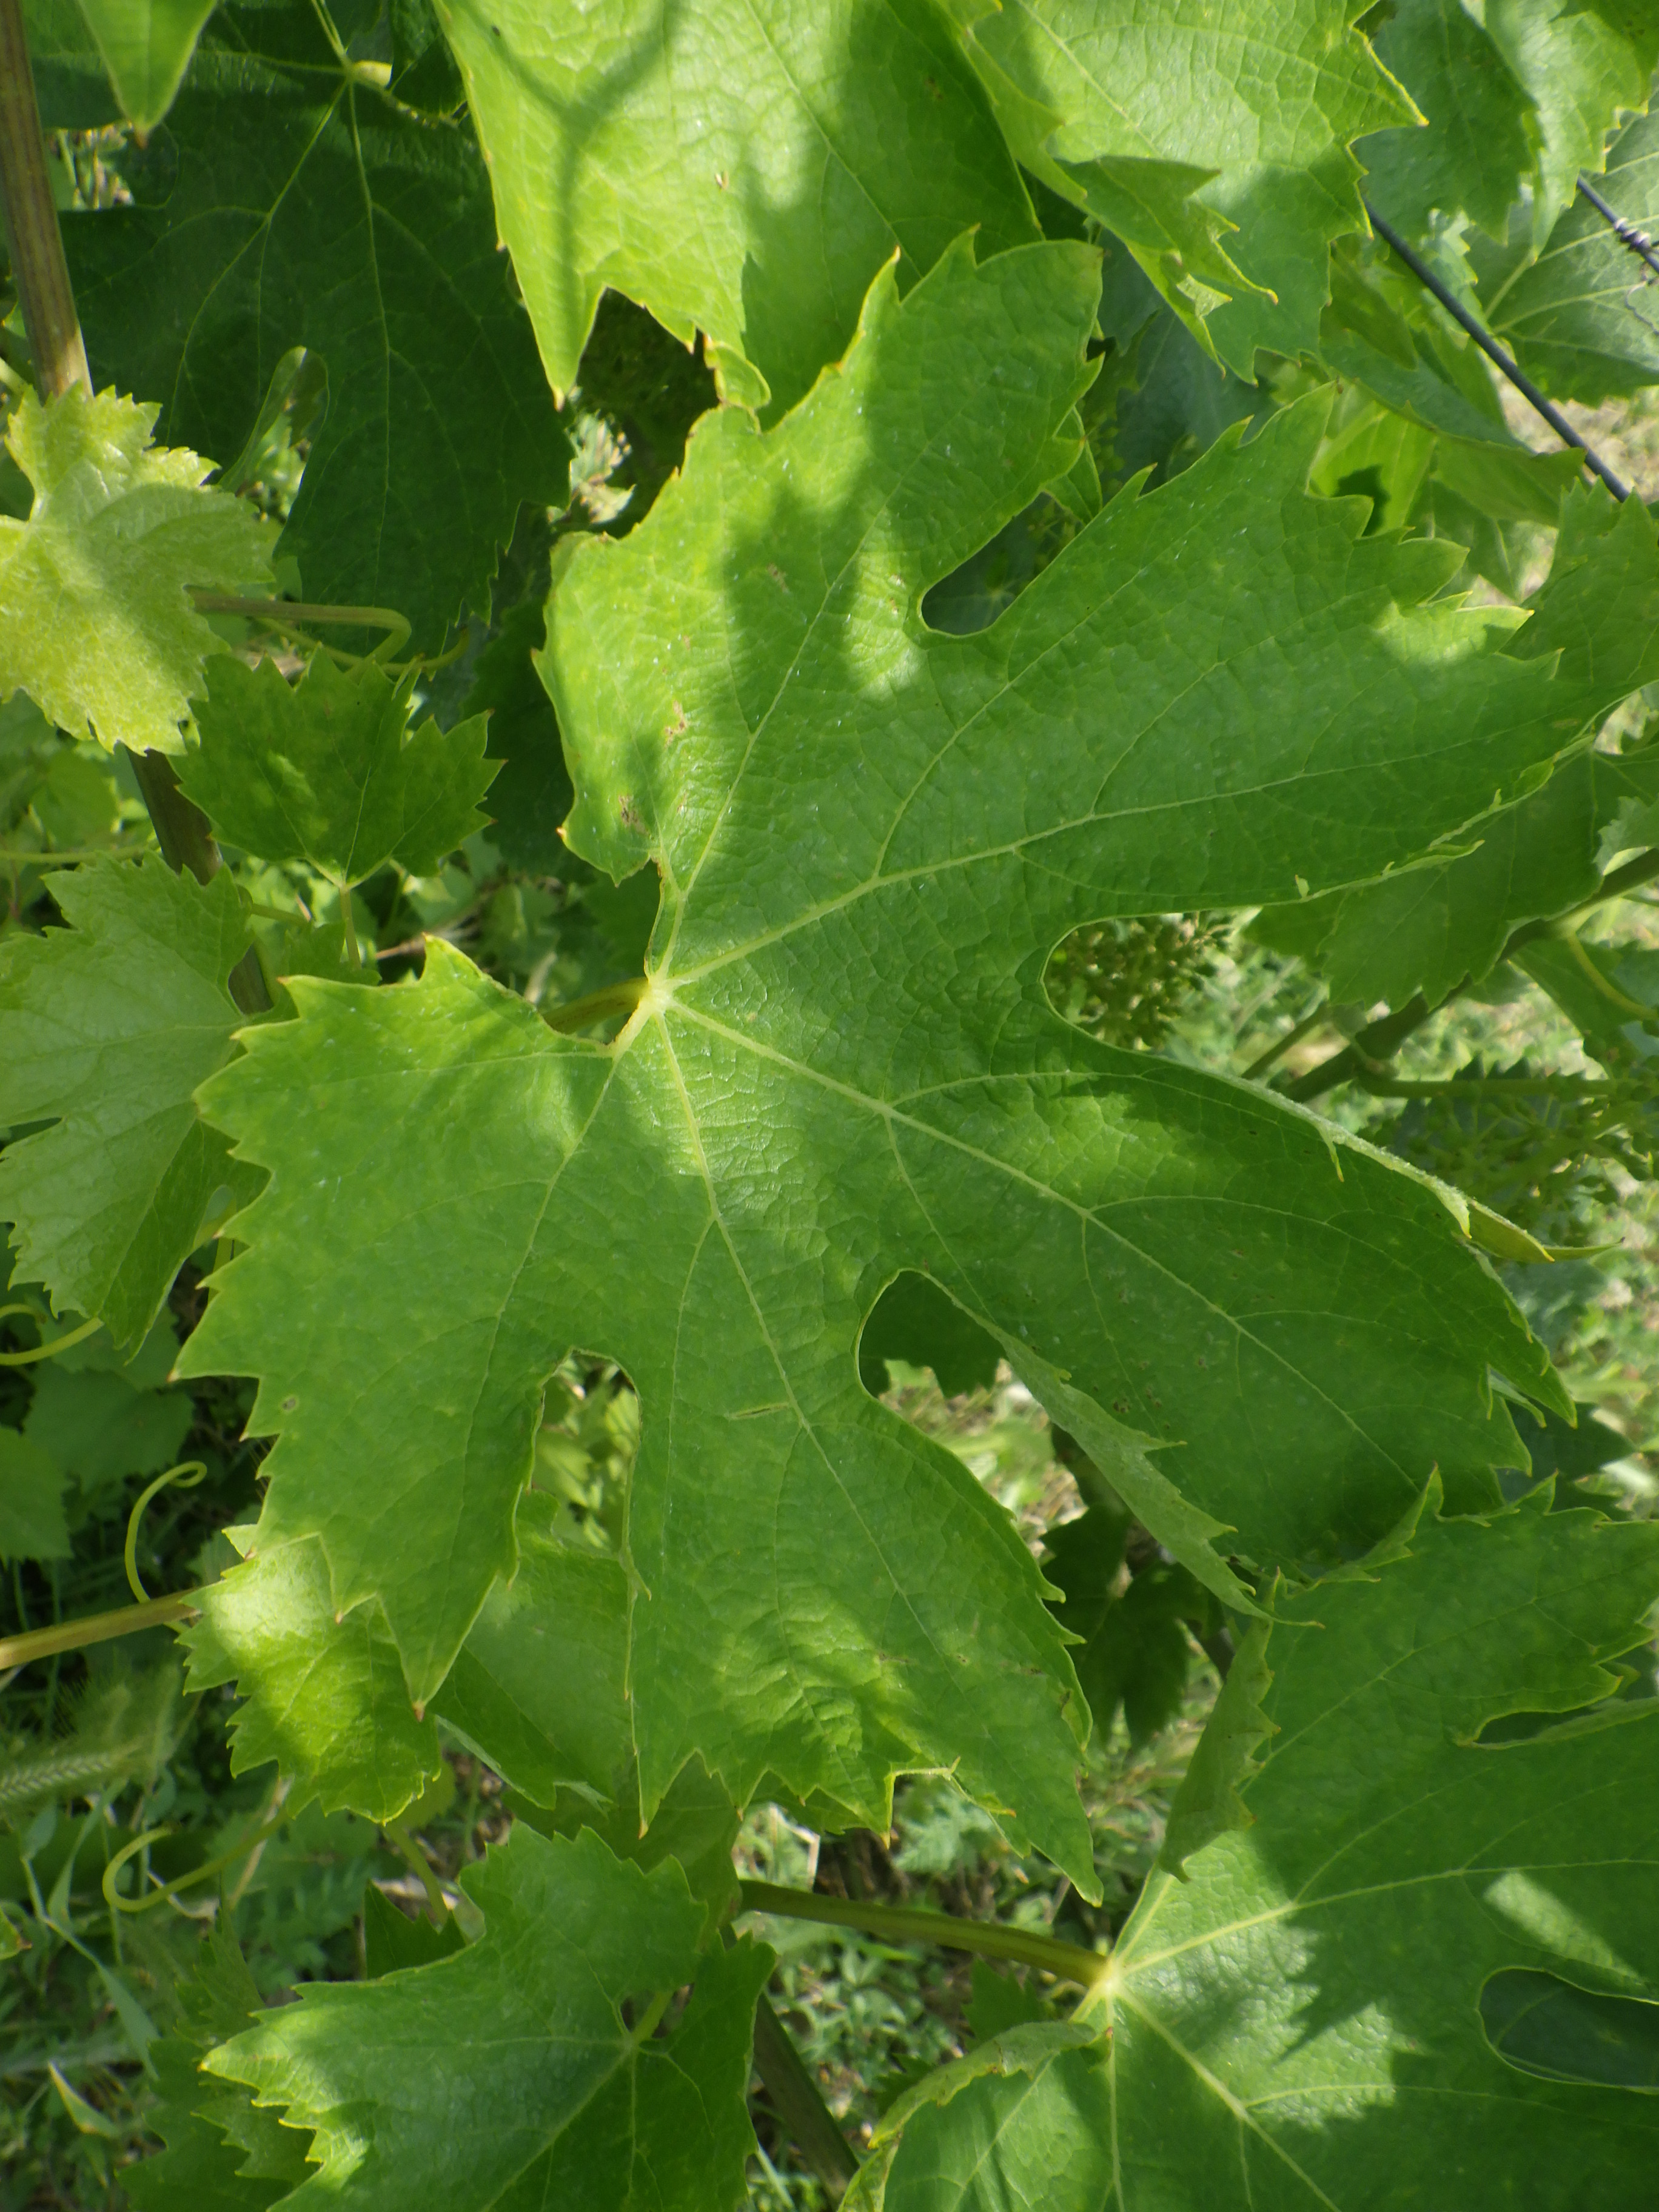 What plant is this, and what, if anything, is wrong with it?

grapevine, mites
